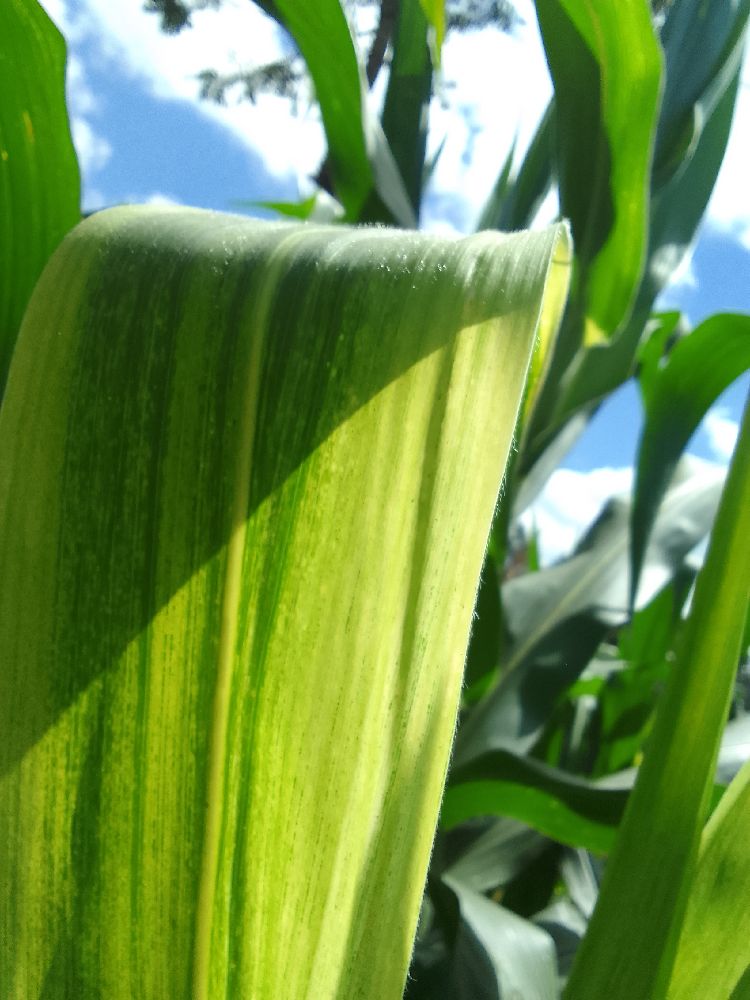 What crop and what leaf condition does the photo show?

maize, maize lethal necrosis
